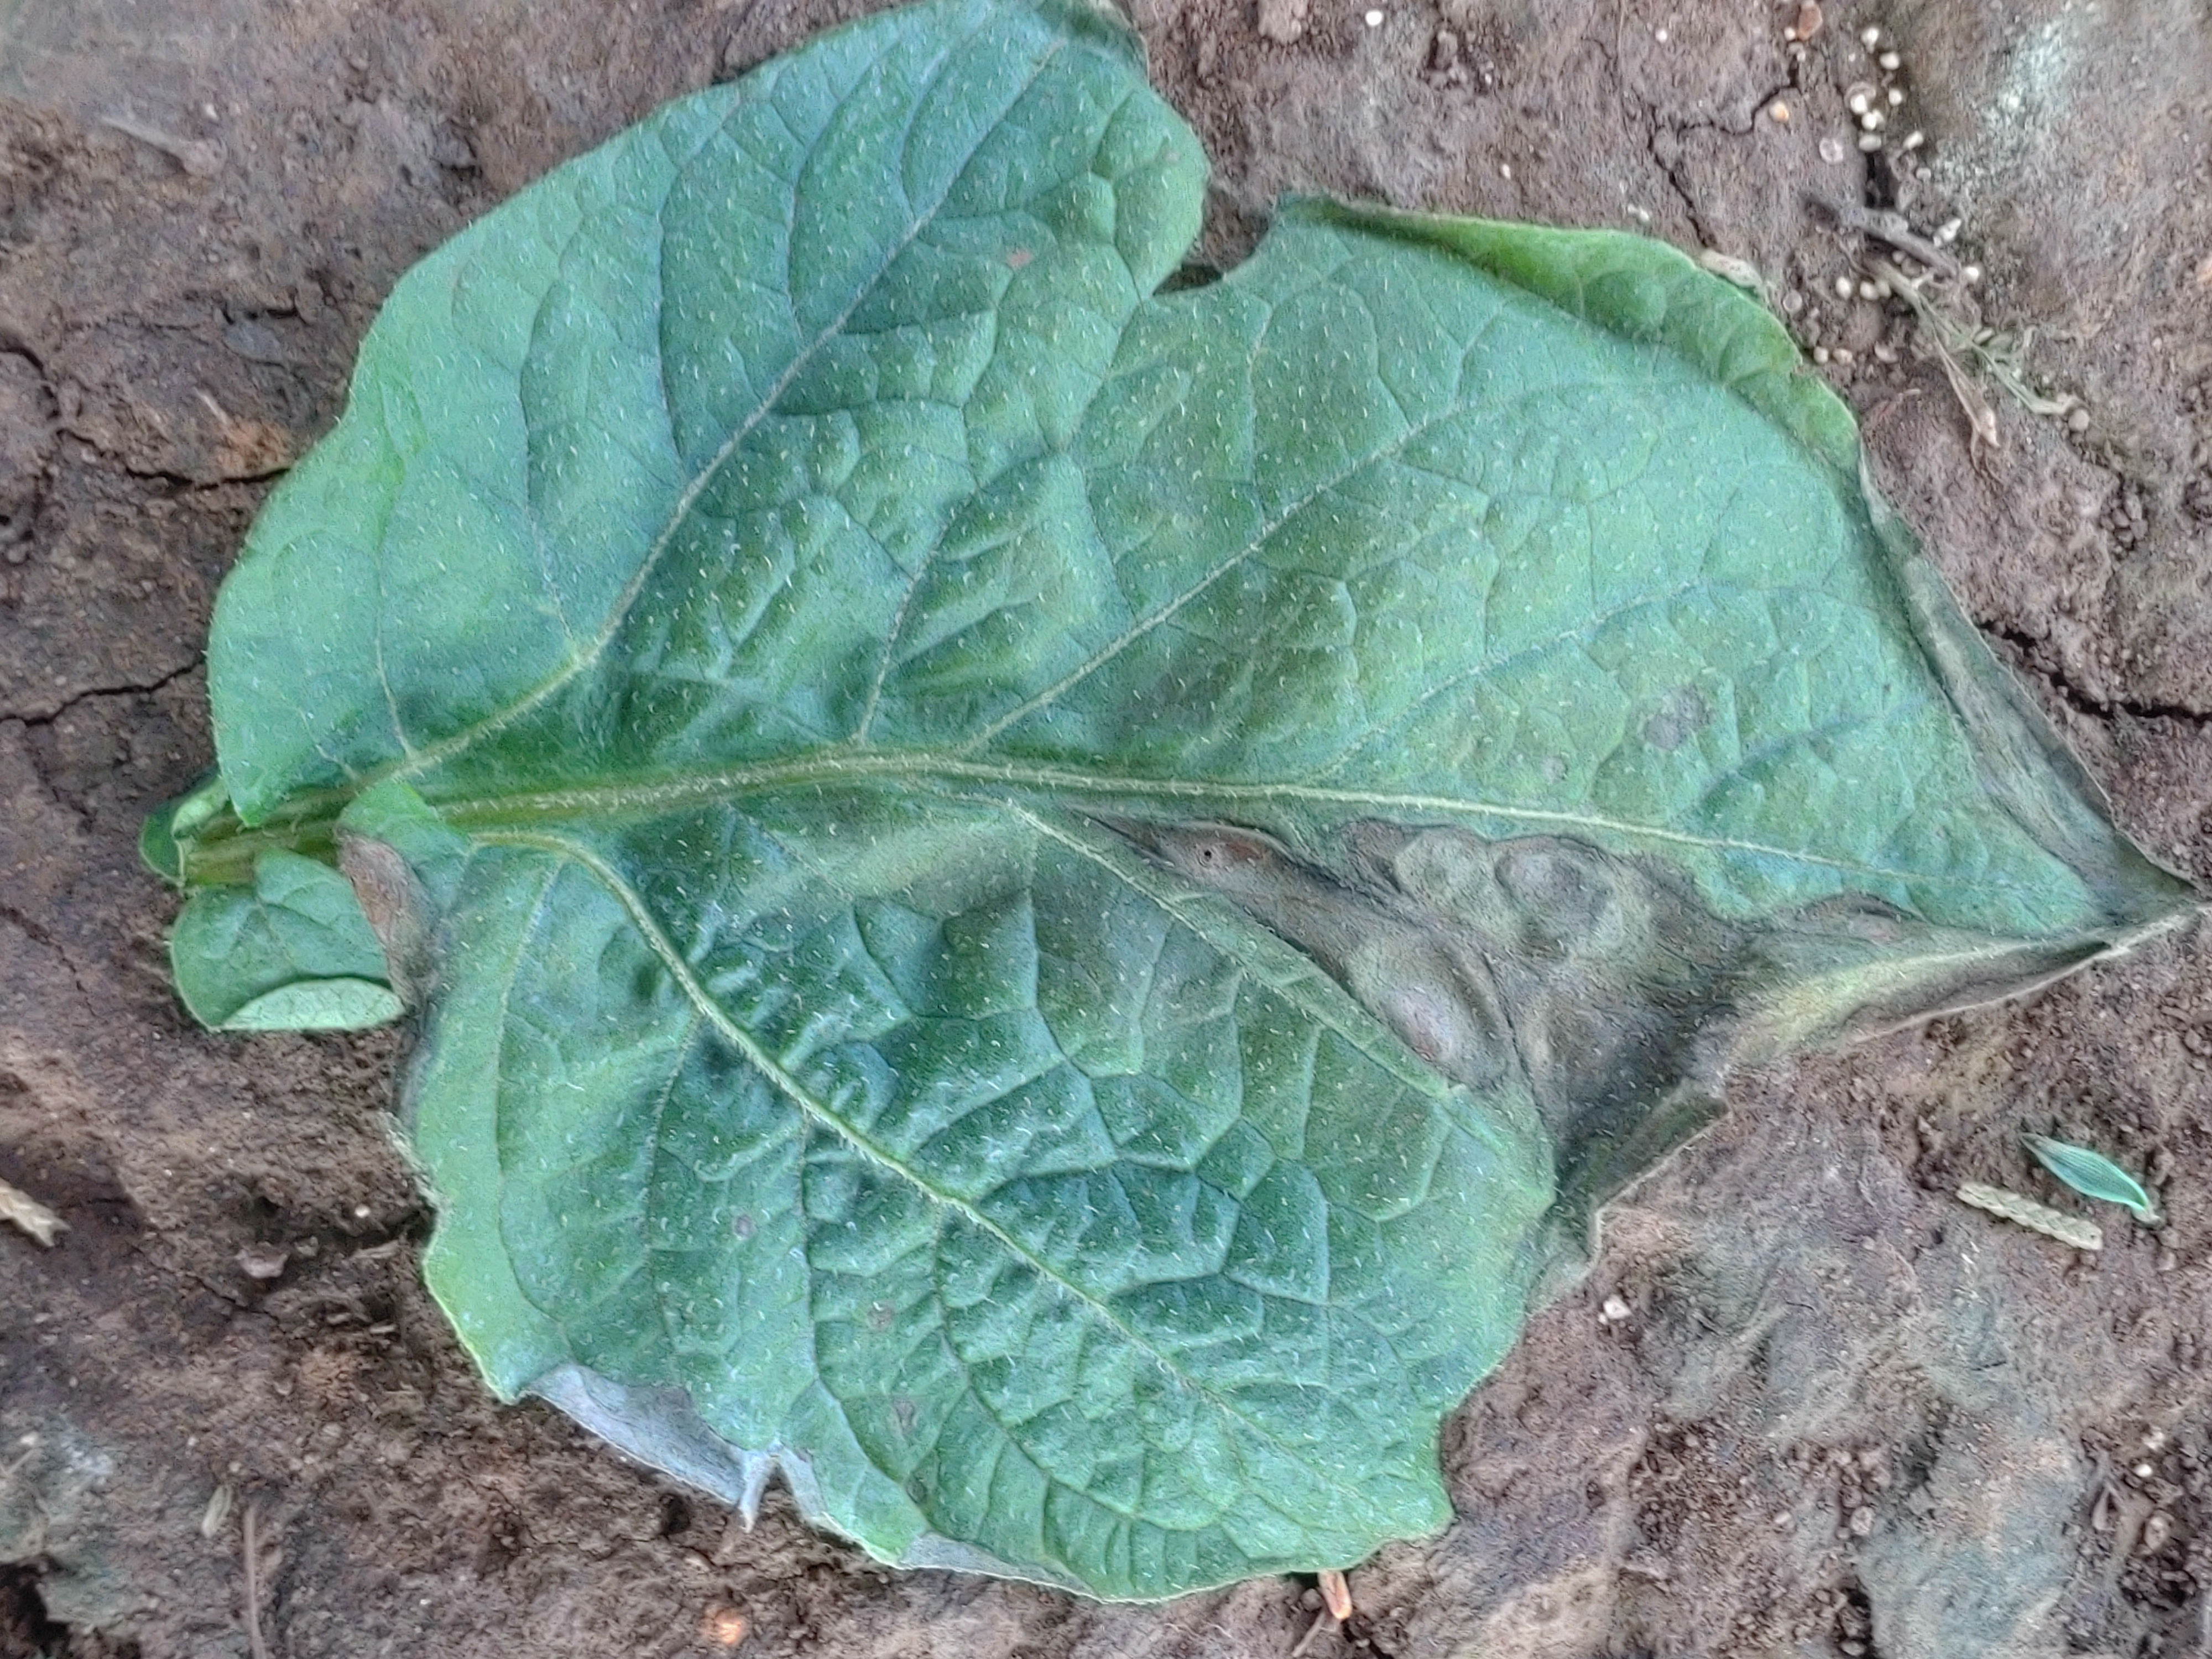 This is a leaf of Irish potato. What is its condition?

early blight
